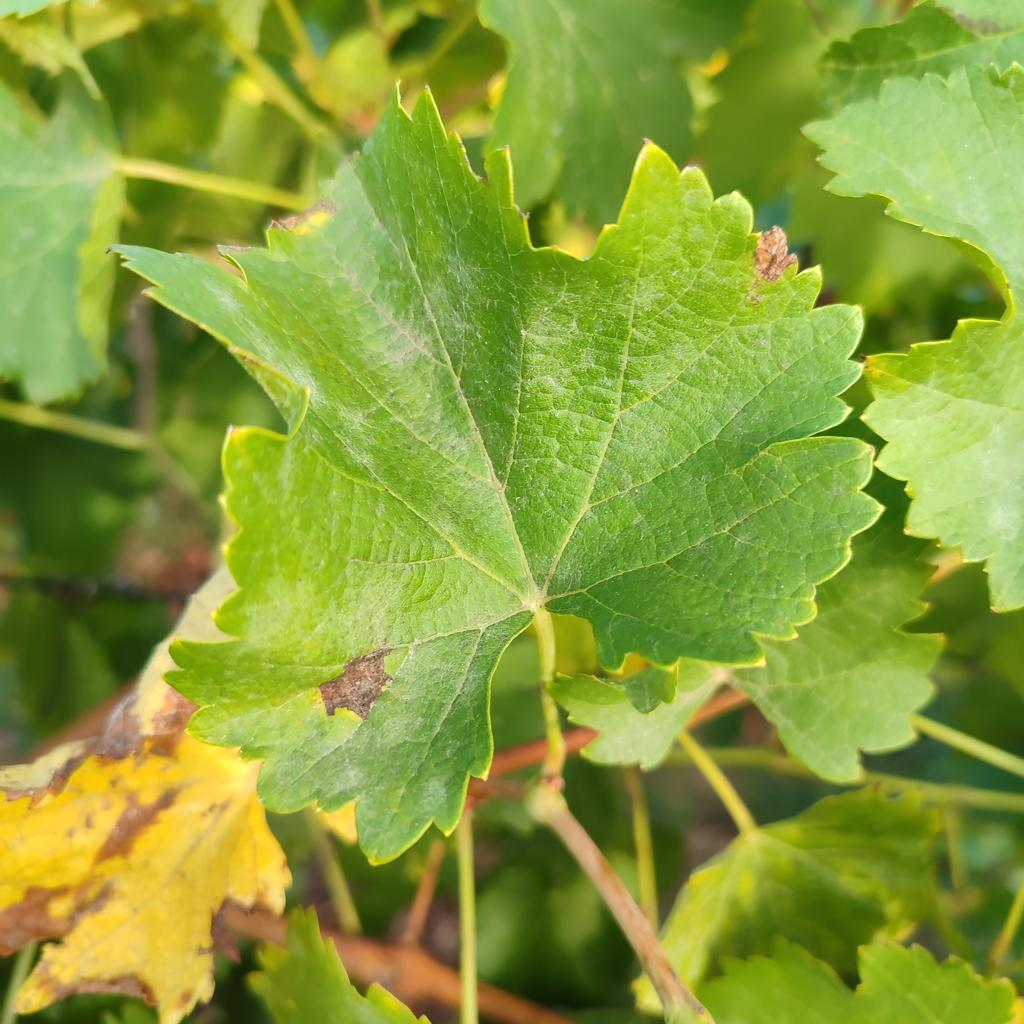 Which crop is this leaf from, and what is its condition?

grapevine, powdery mildew
